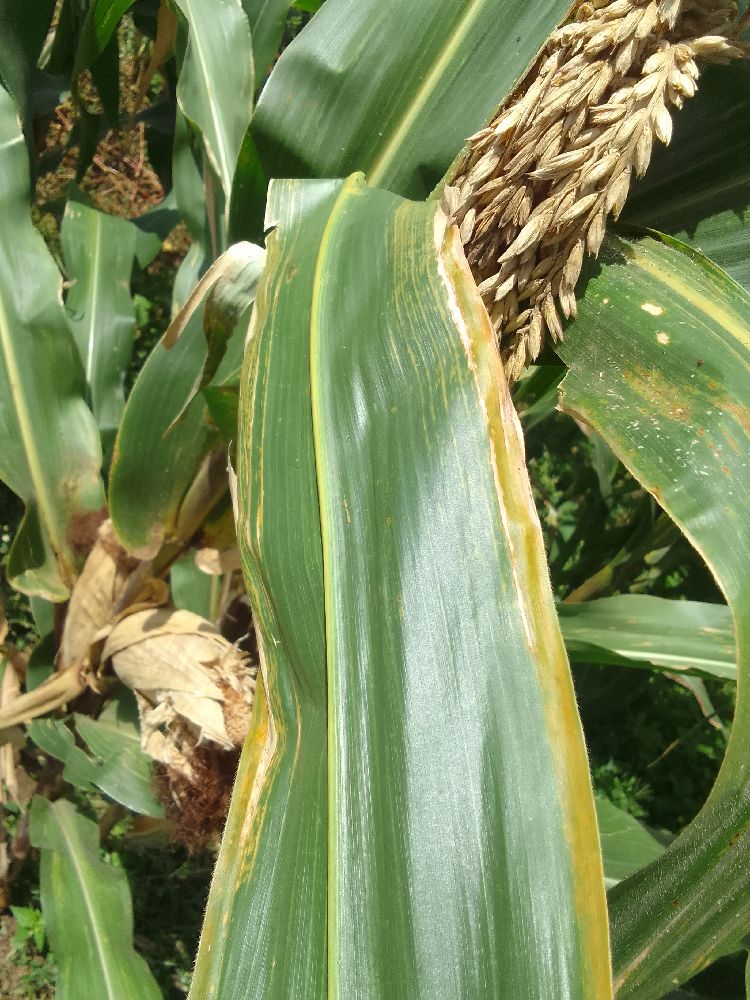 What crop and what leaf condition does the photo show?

maize, maize lethal necrosis
